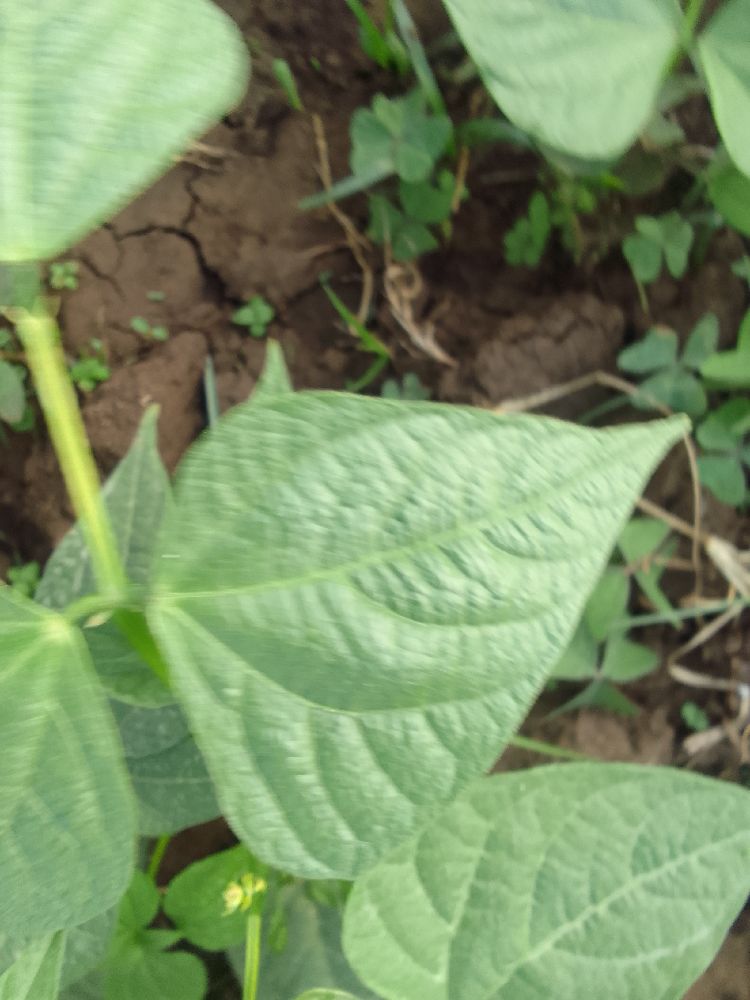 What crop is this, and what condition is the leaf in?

common bean, healthy
